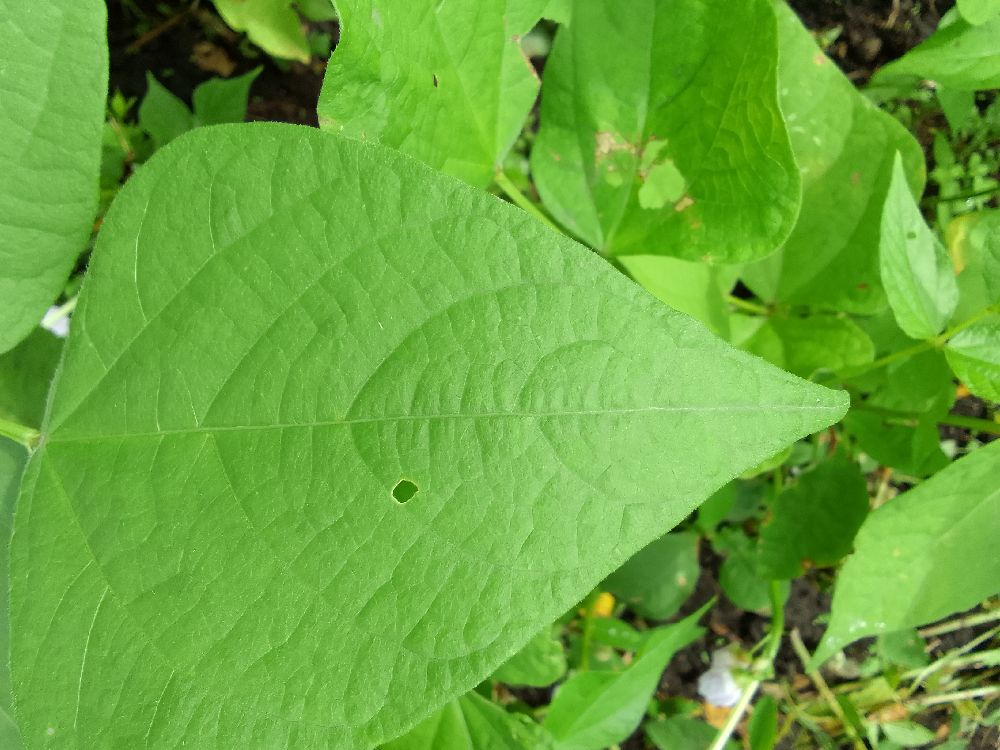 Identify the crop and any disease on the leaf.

common bean, healthy
